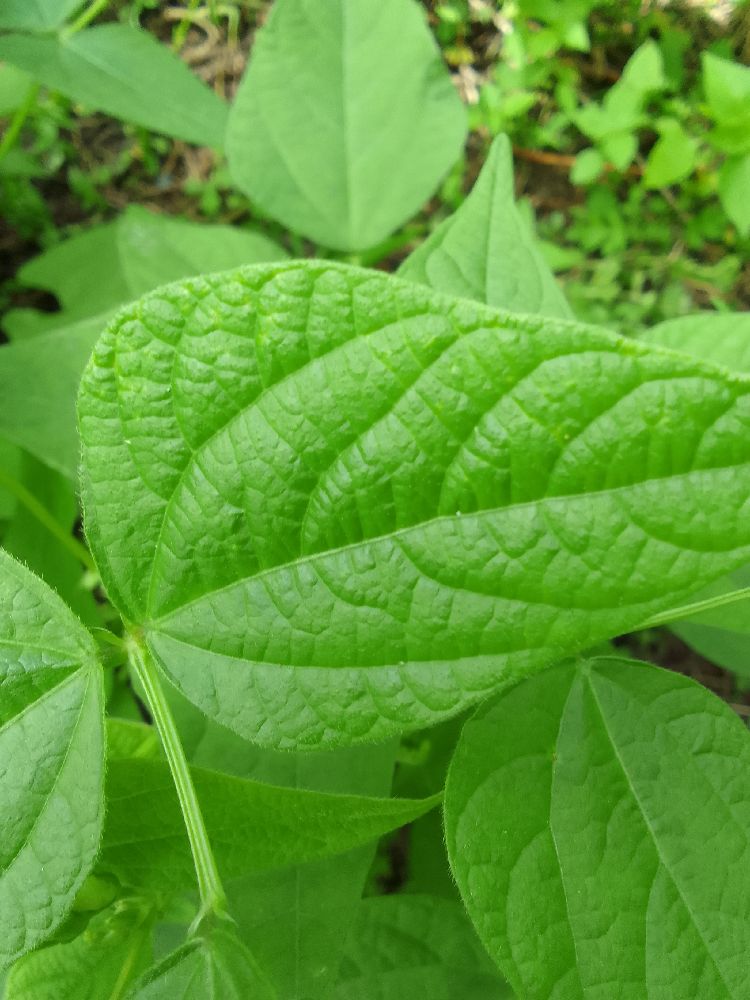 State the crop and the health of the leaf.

common bean, healthy
